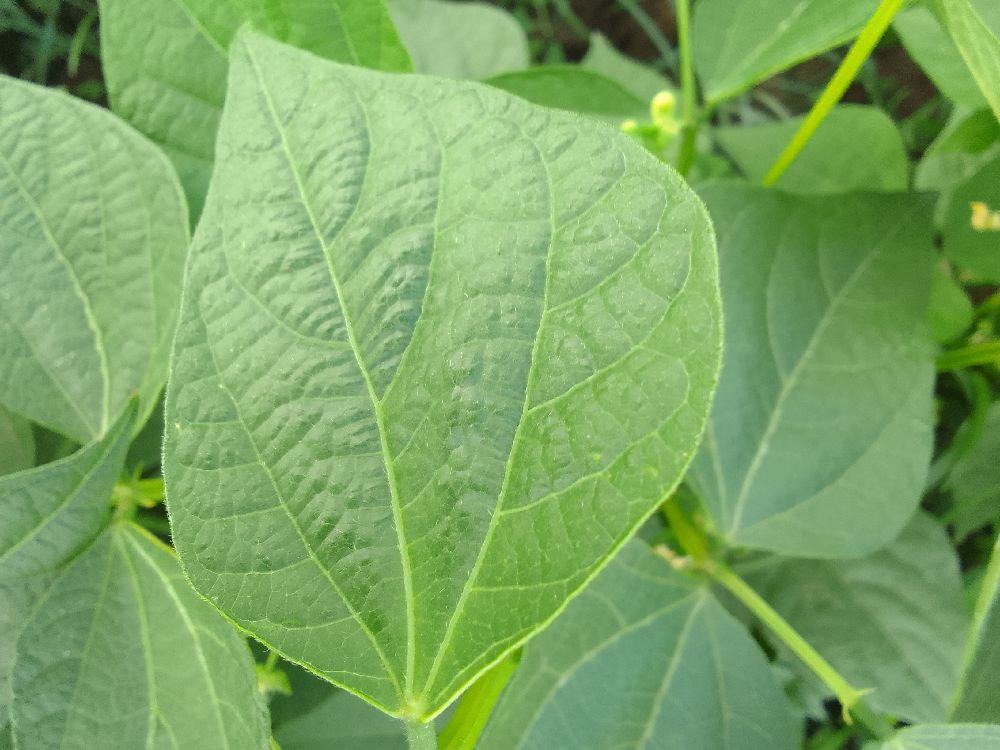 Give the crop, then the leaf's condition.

common bean, healthy
